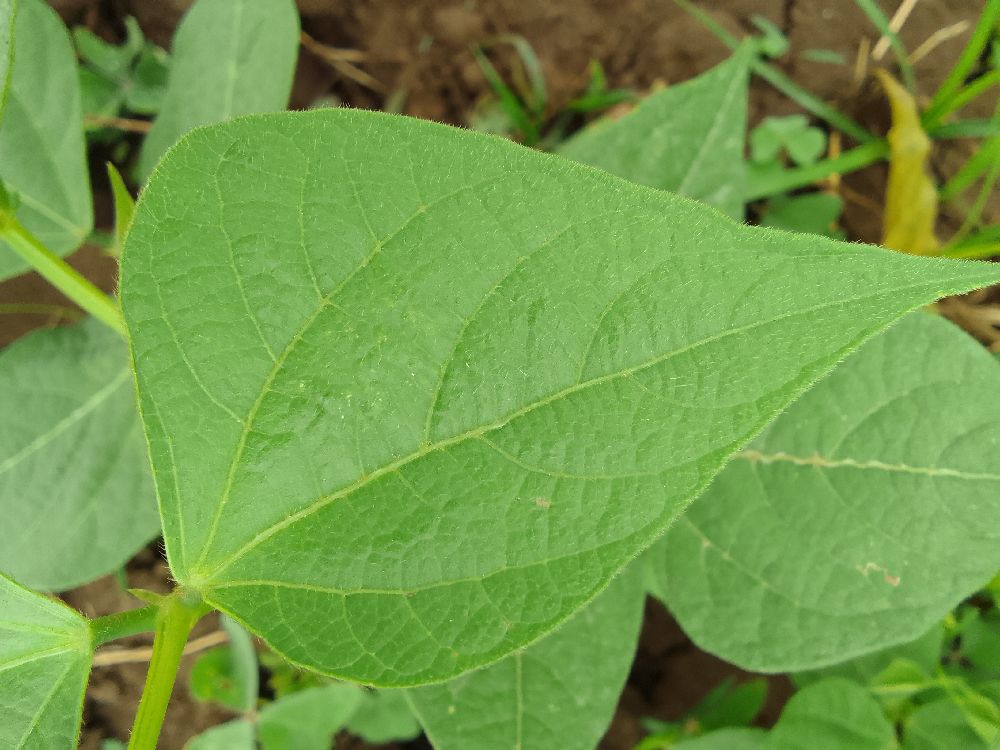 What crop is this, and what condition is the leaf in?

common bean, healthy
